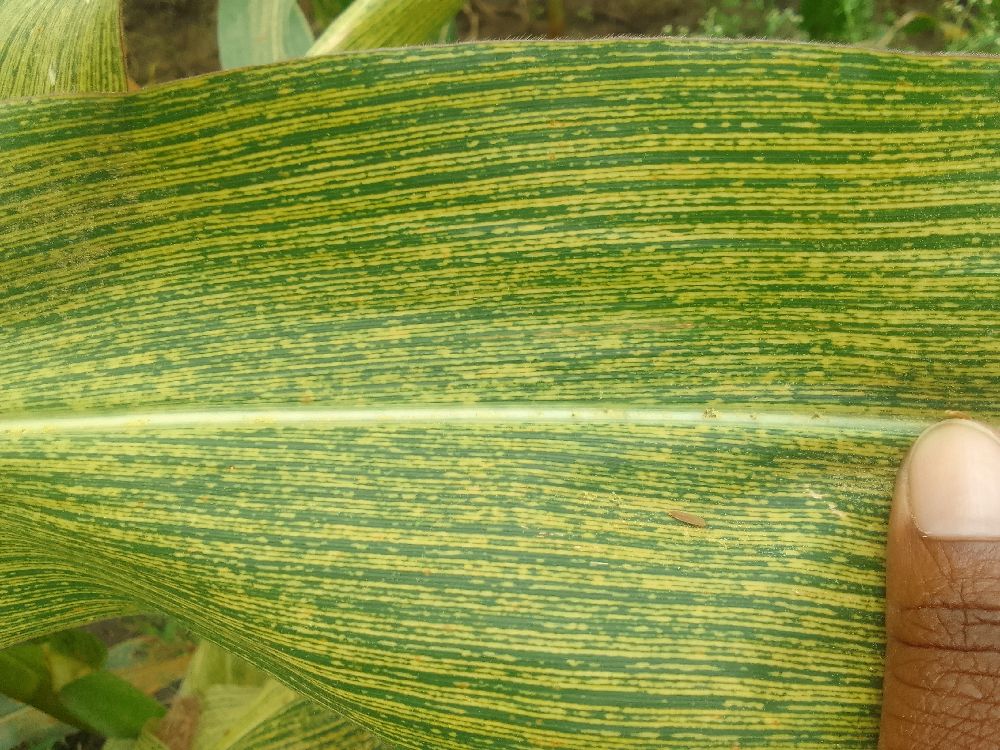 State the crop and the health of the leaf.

maize, maize streak virus
